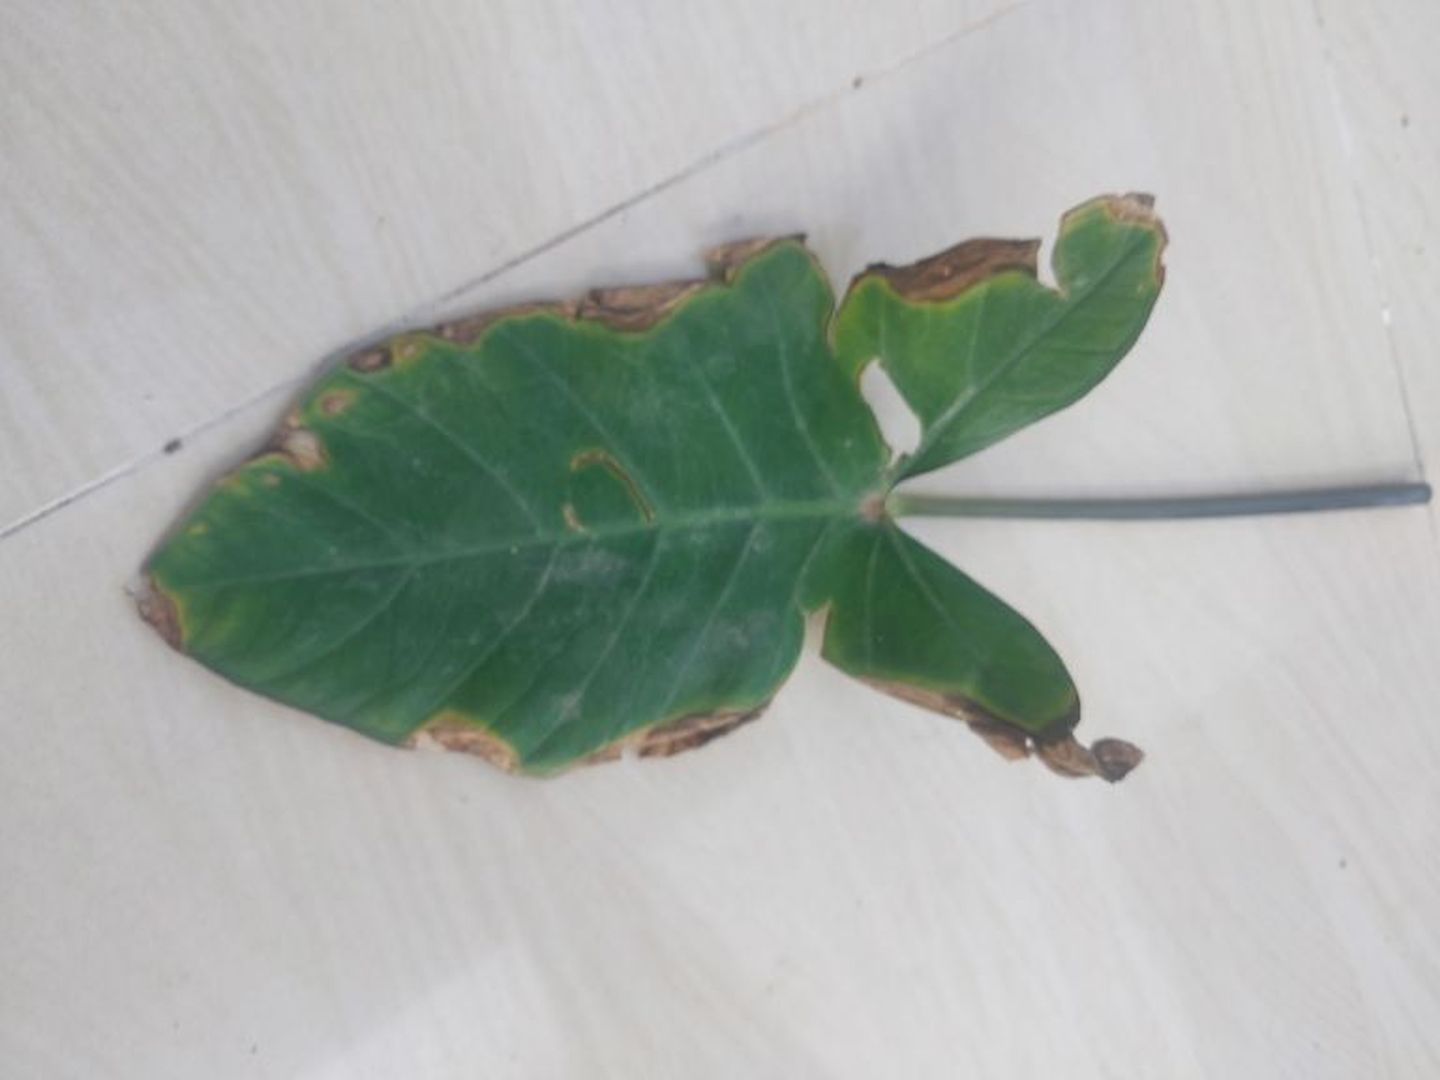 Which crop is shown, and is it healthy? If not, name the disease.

taro, leaf blight
